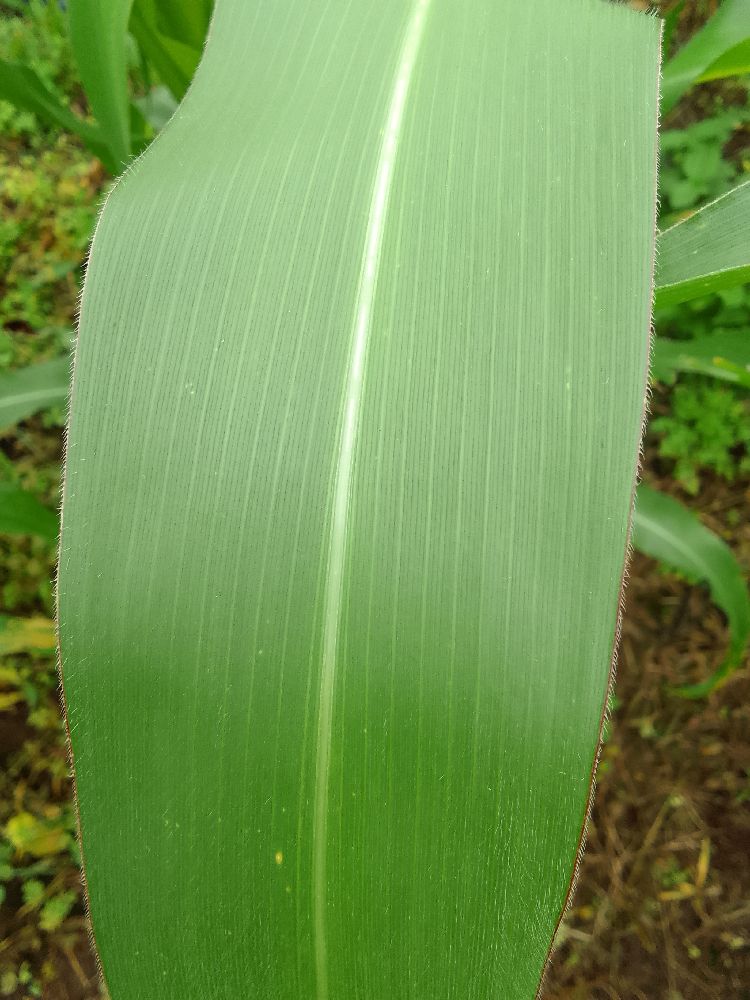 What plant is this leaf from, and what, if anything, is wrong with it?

maize, healthy
